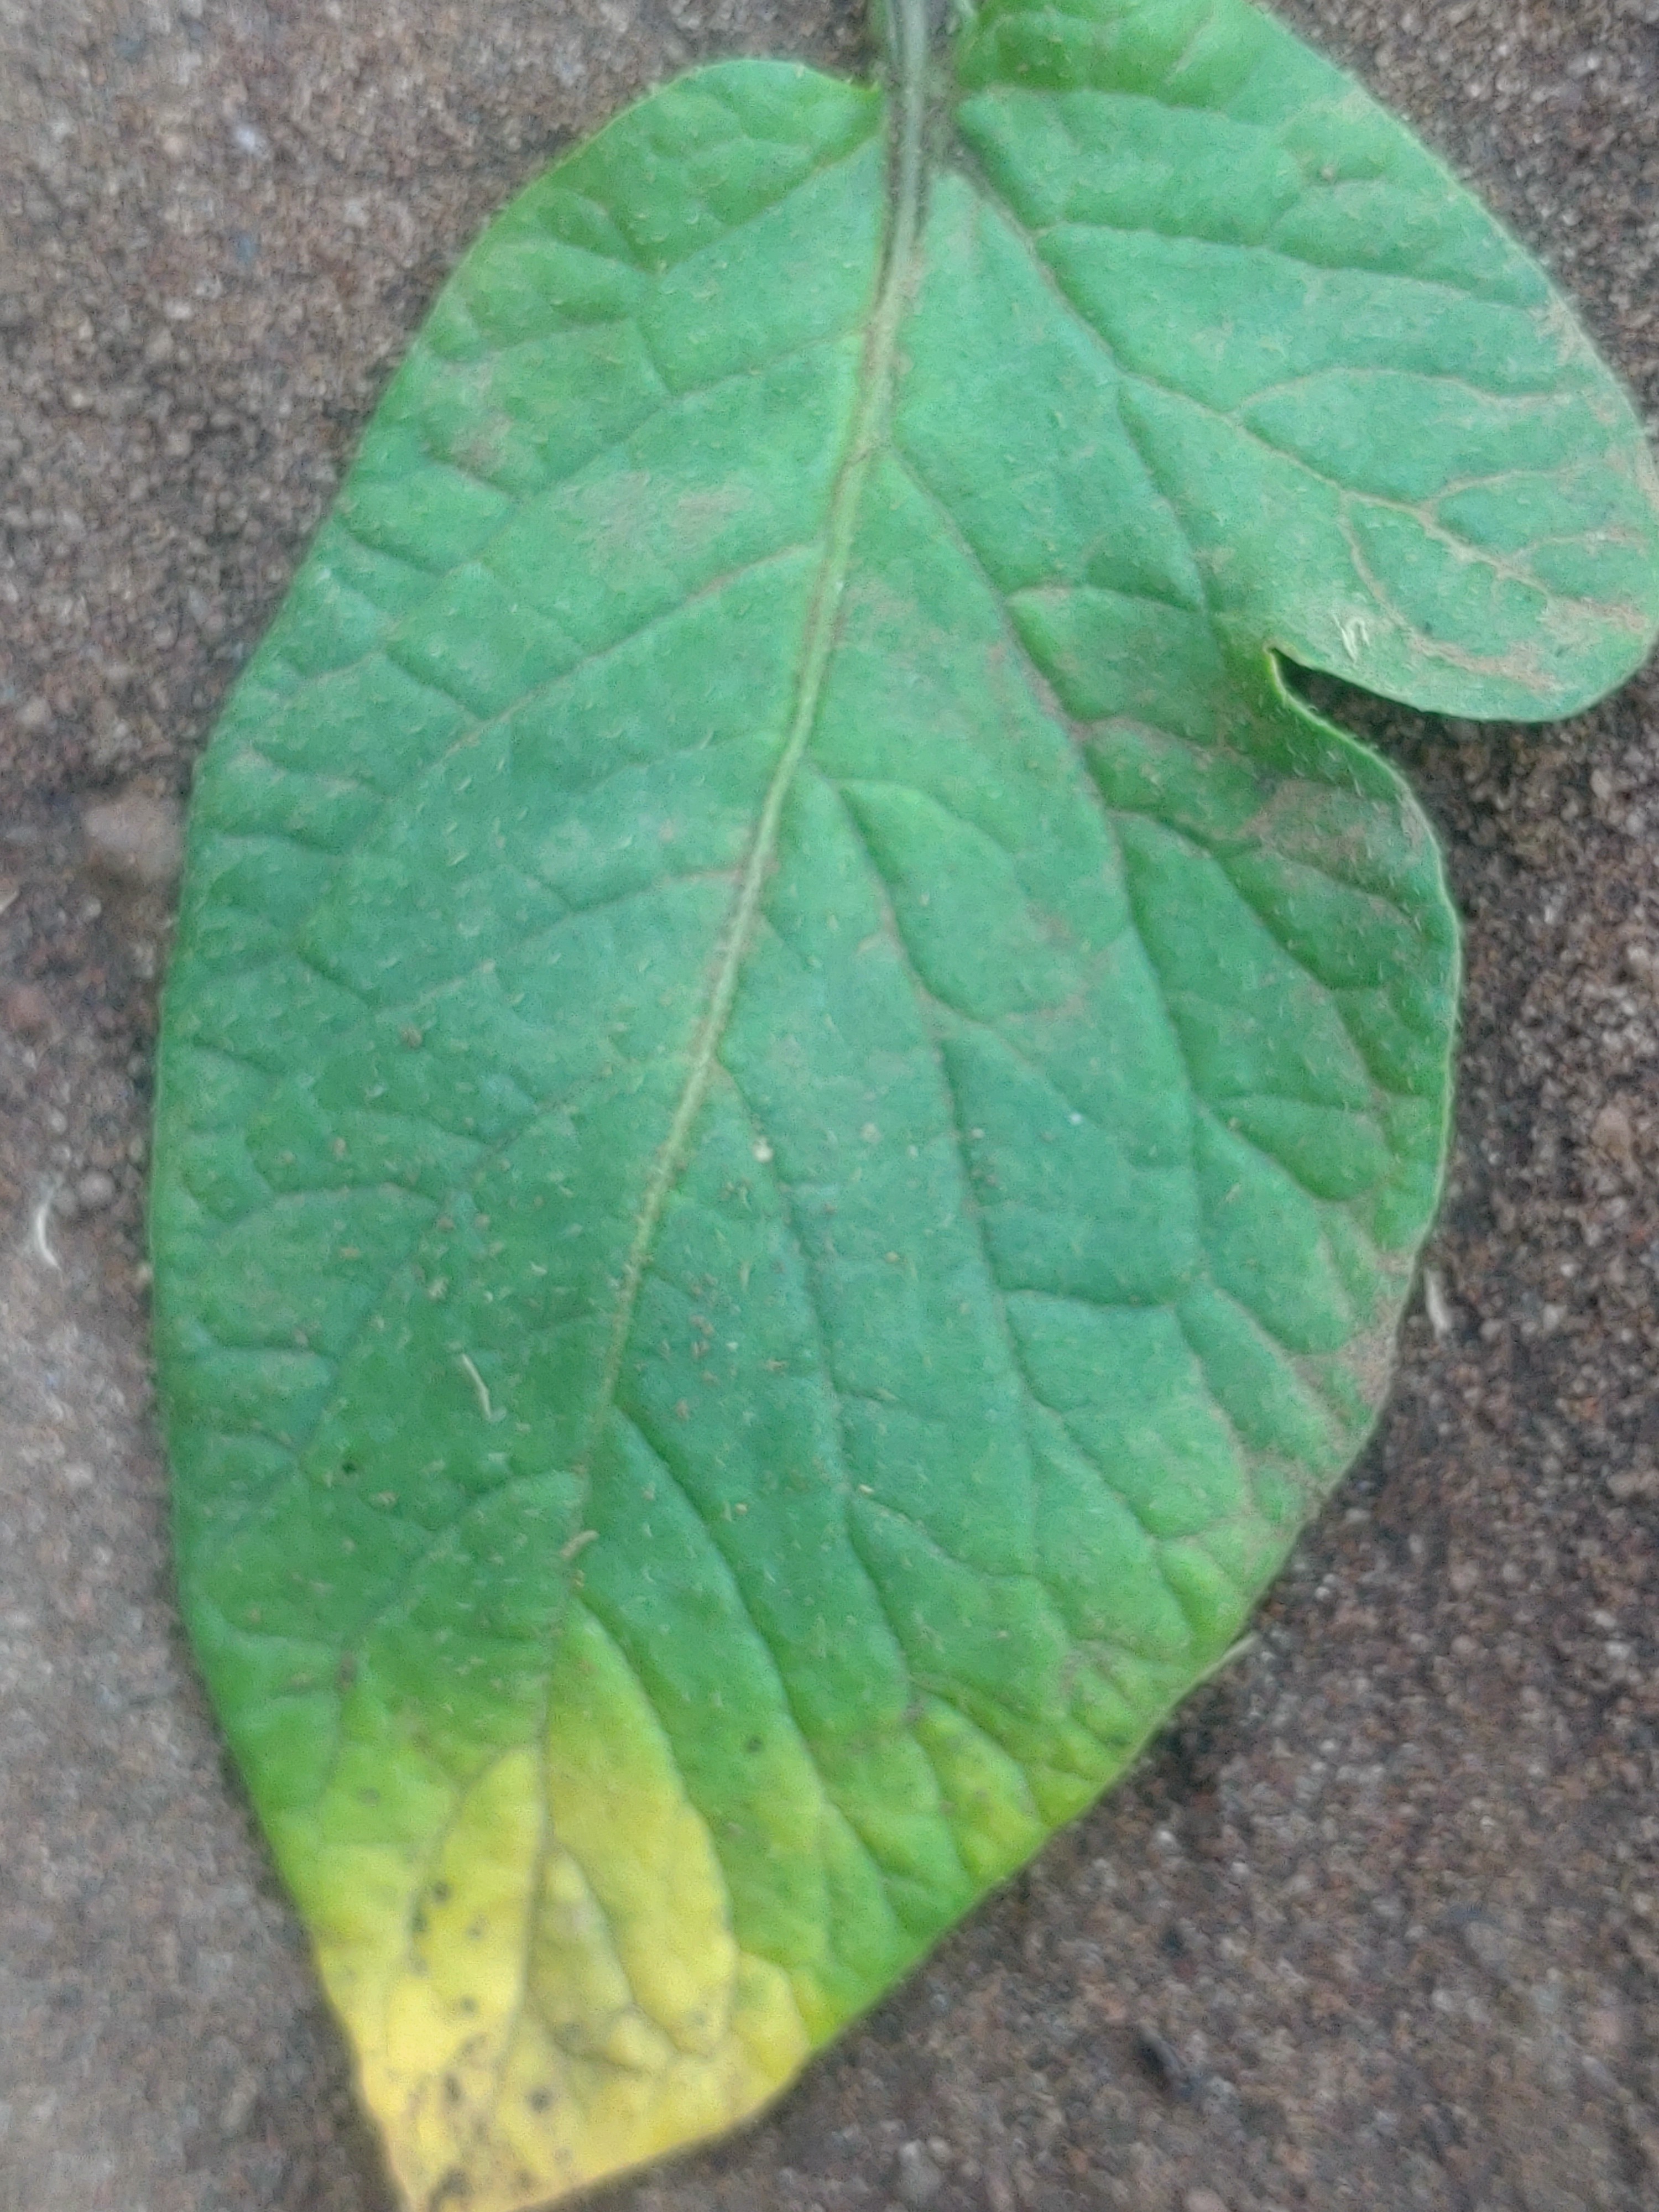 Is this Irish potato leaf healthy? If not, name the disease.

late blight
